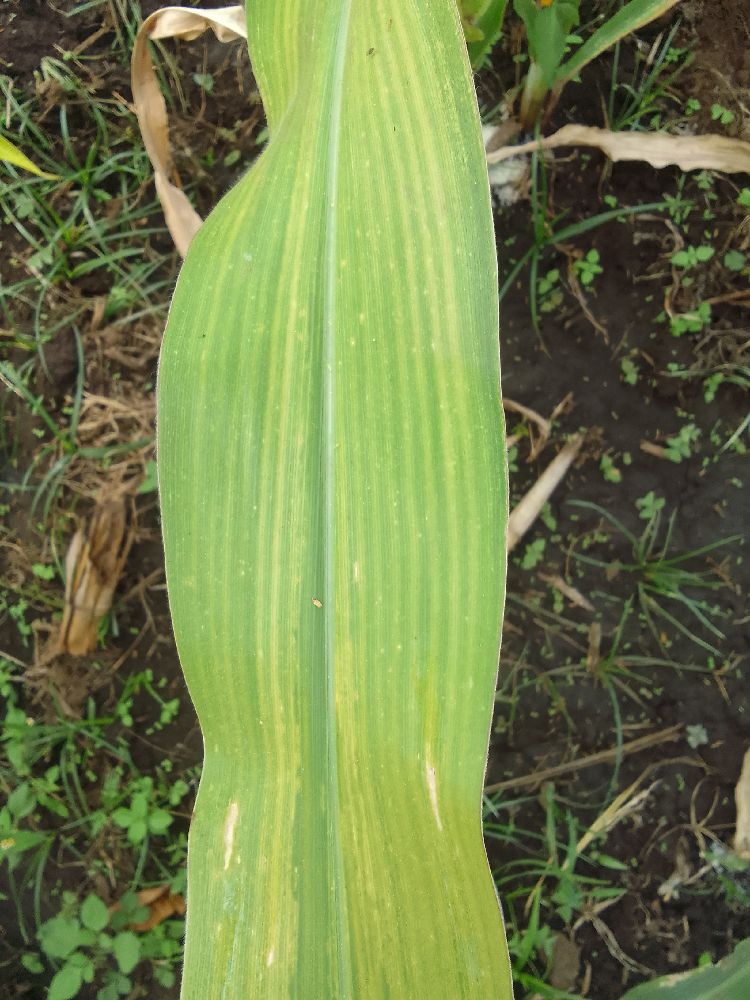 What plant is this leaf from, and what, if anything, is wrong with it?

maize, maize lethal necrosis
